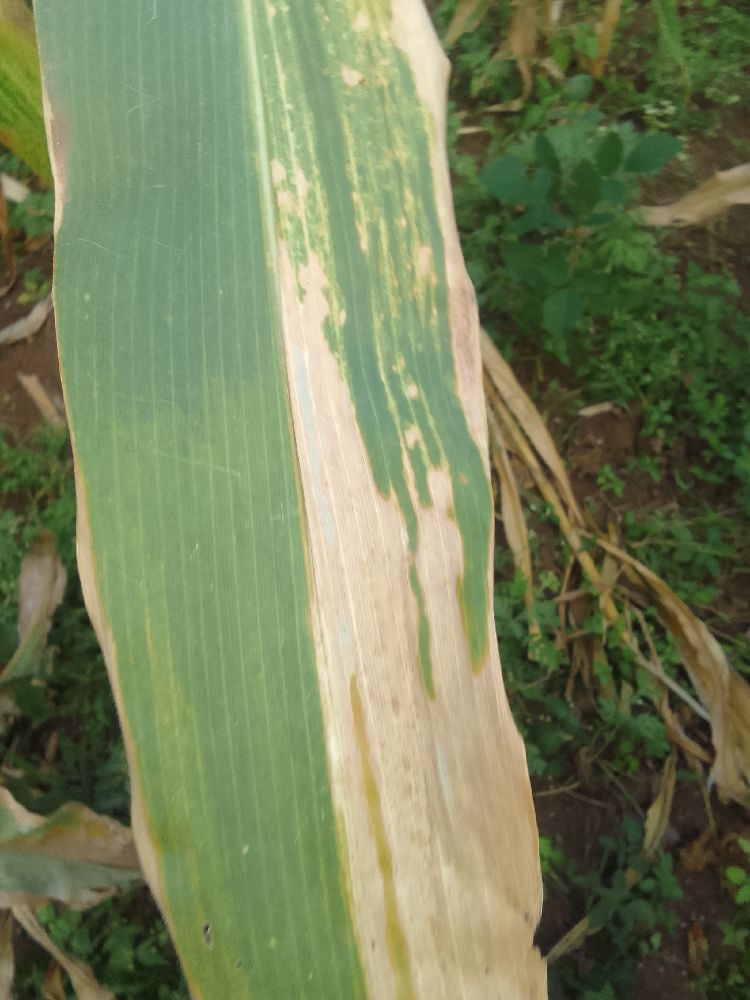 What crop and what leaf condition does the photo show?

maize, maize lethal necrosis
